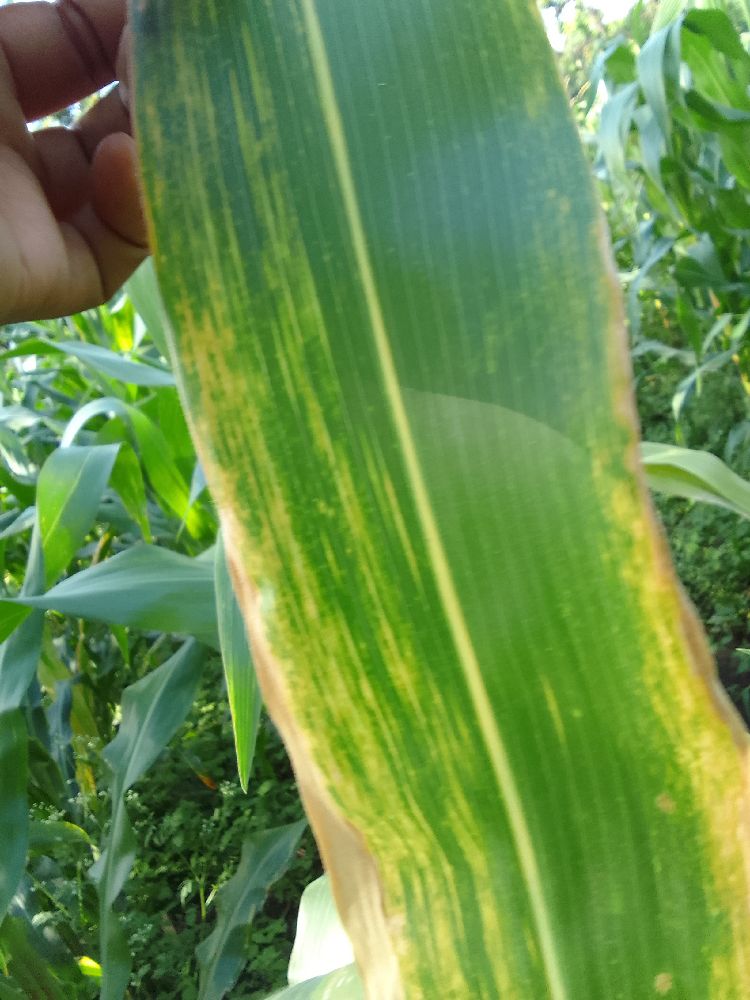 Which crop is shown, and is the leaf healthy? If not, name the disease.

maize, maize lethal necrosis
